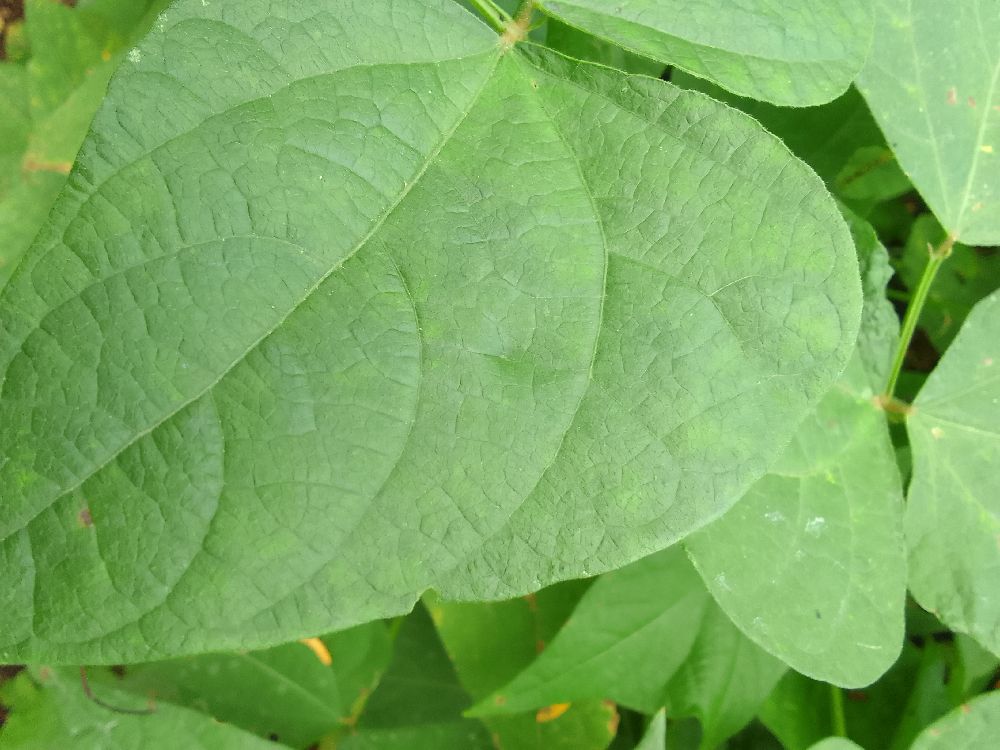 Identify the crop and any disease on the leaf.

common bean, healthy
